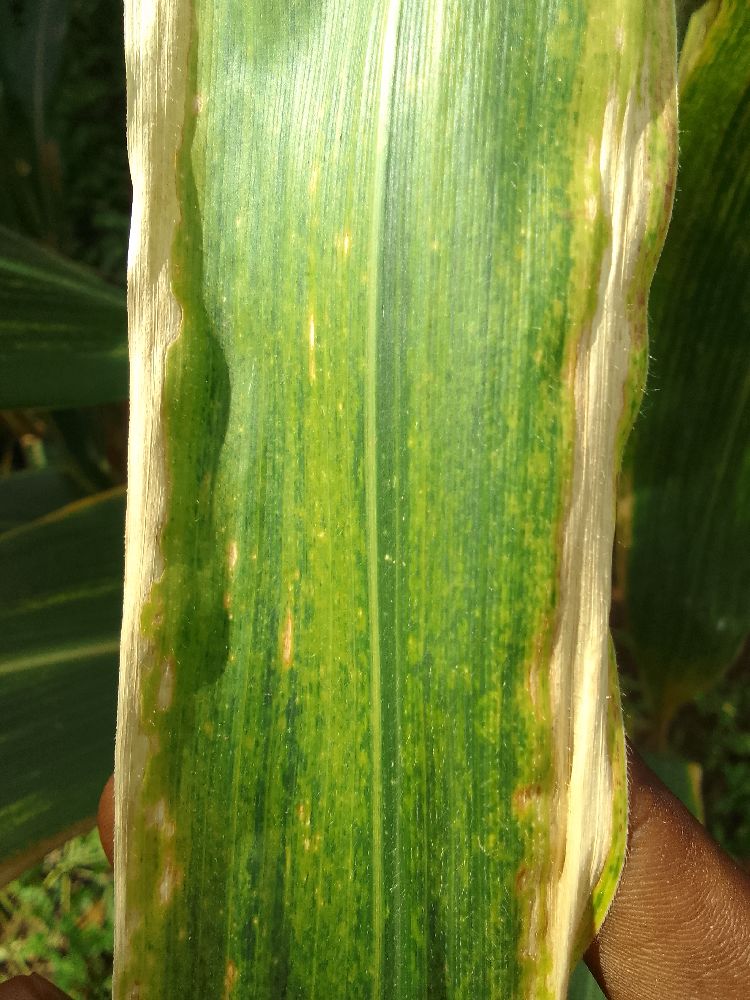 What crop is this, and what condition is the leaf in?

maize, maize lethal necrosis
